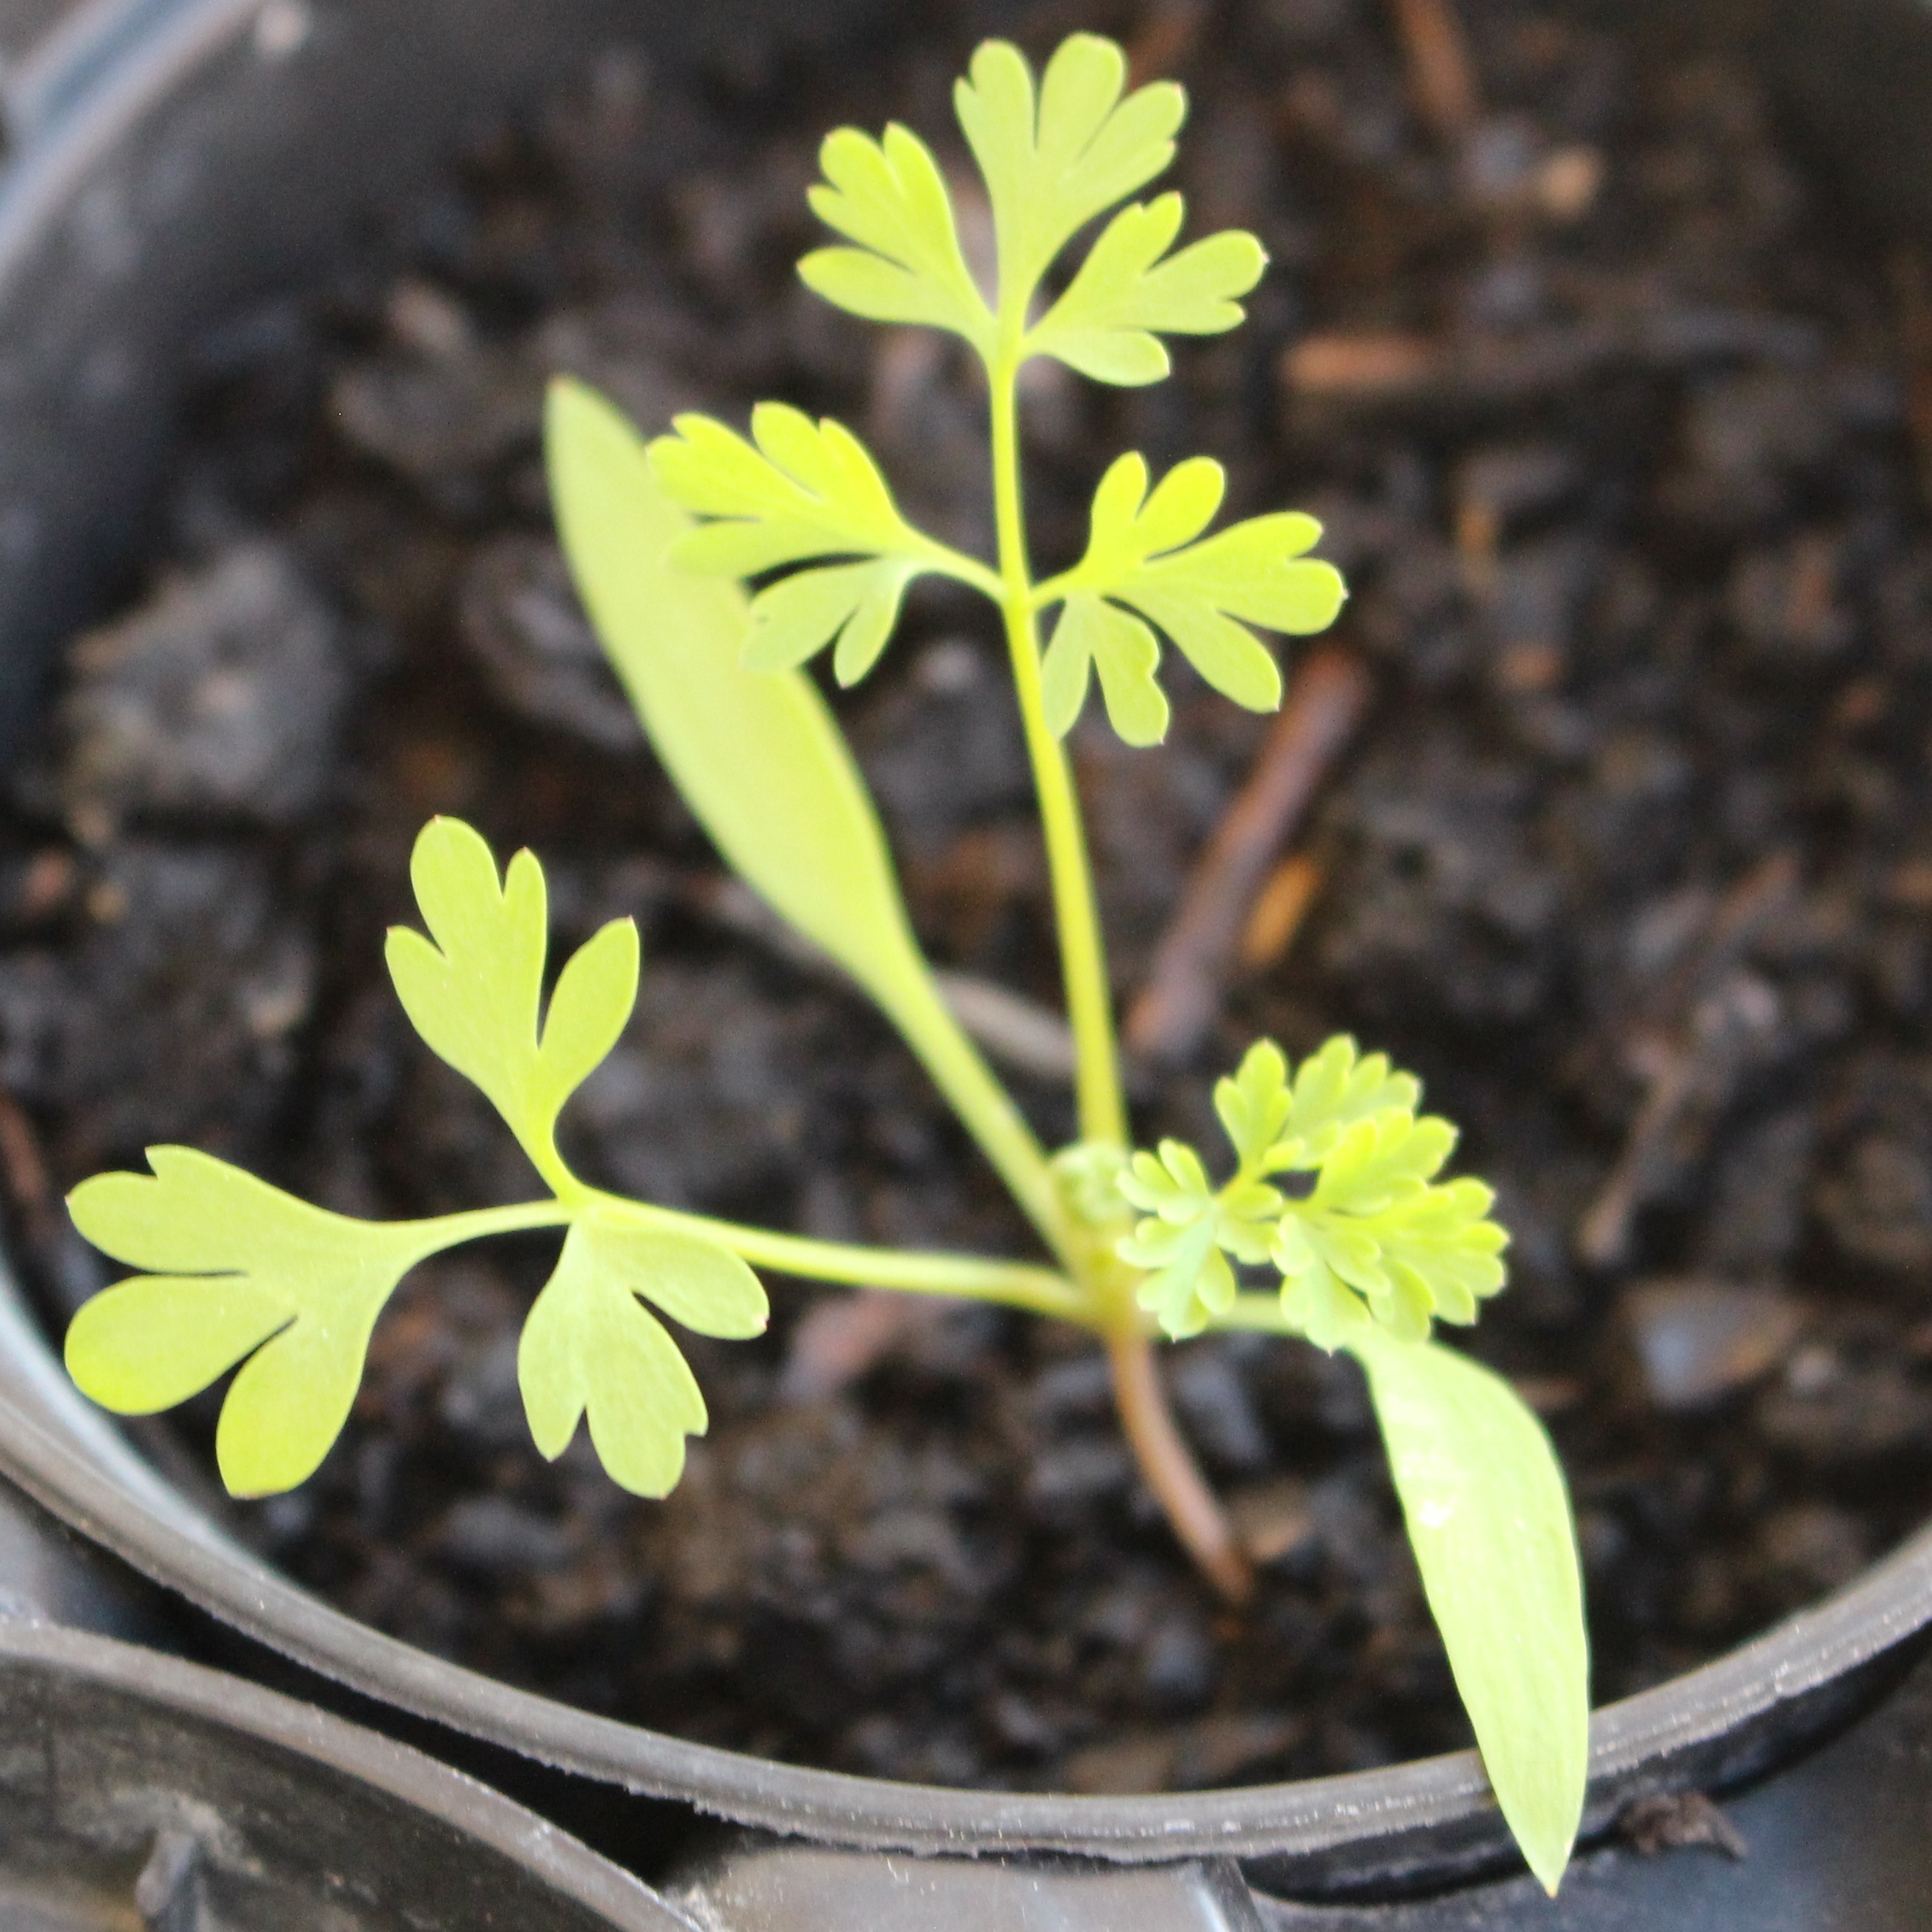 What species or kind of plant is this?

Fumaria officinalis
